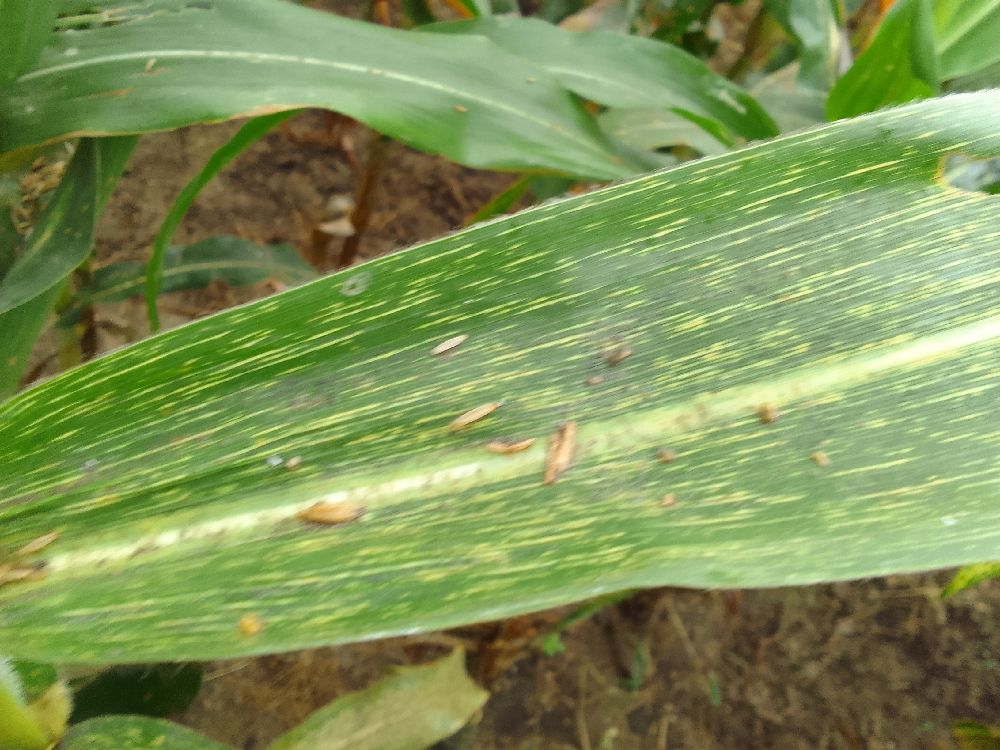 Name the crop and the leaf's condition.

maize, maize streak virus
